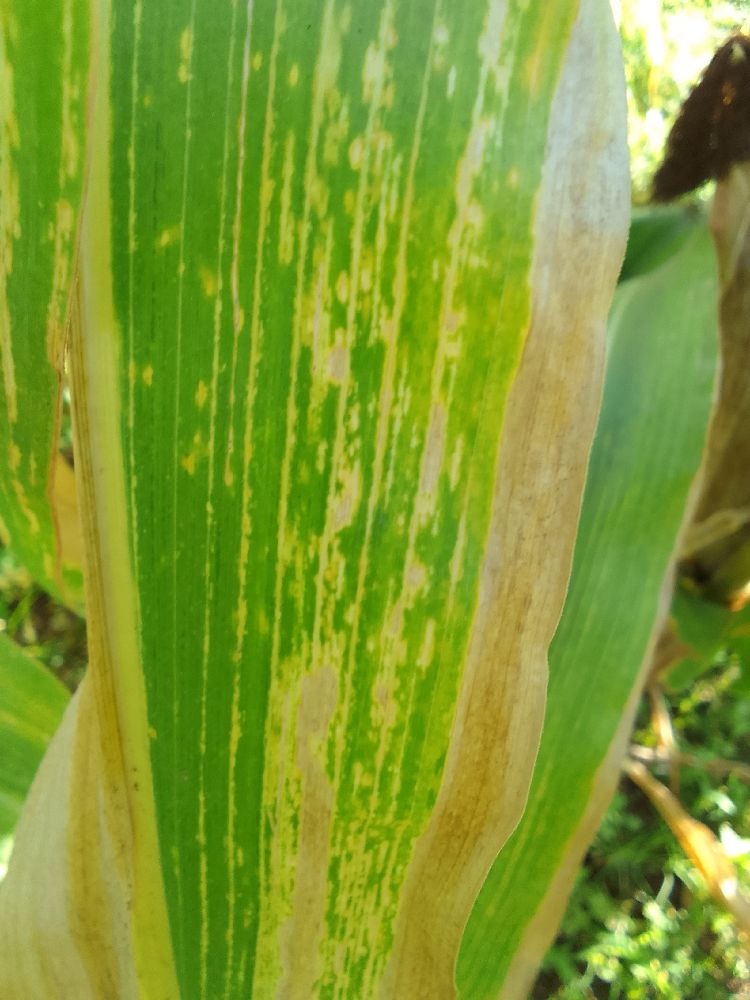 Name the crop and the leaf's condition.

maize, maize lethal necrosis
